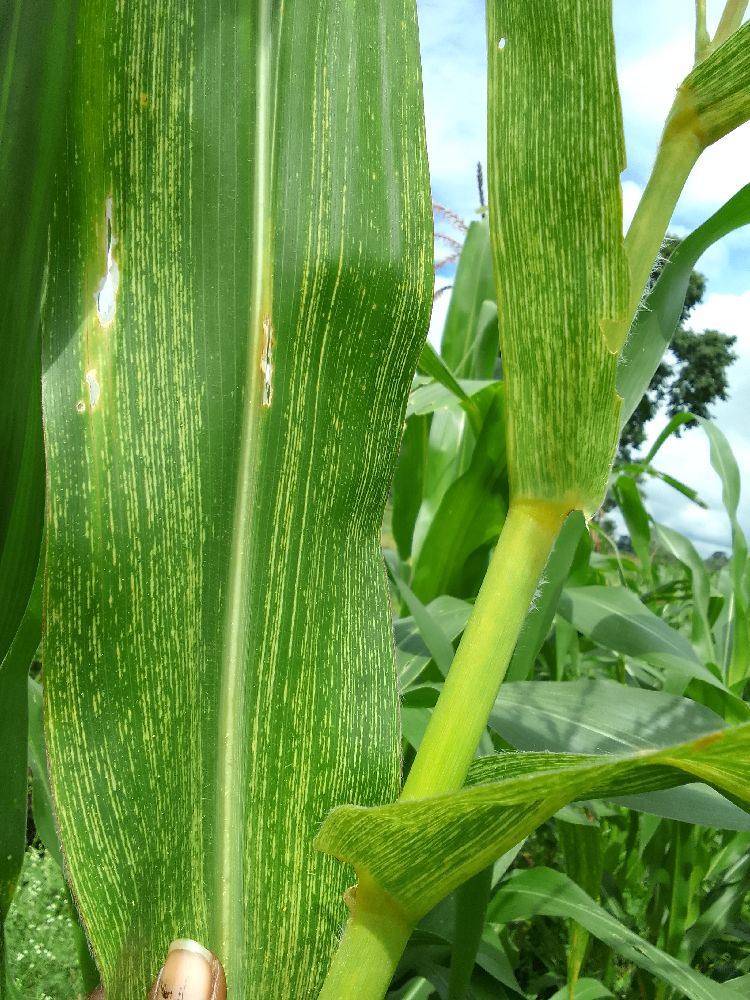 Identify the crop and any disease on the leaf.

maize, maize streak virus
